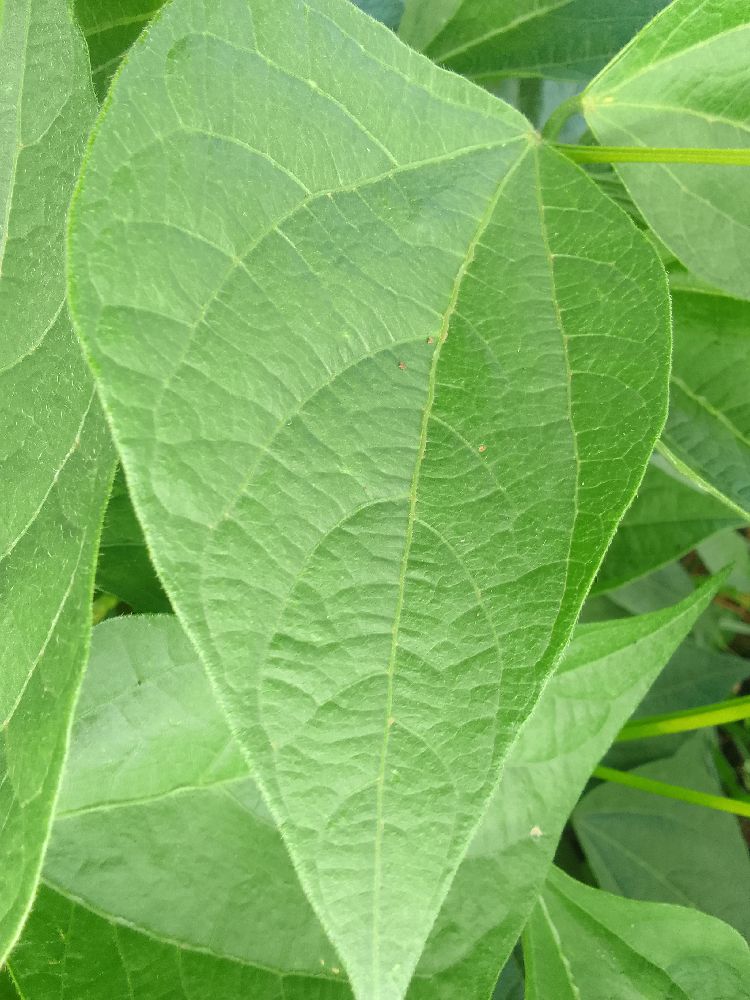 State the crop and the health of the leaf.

common bean, healthy
